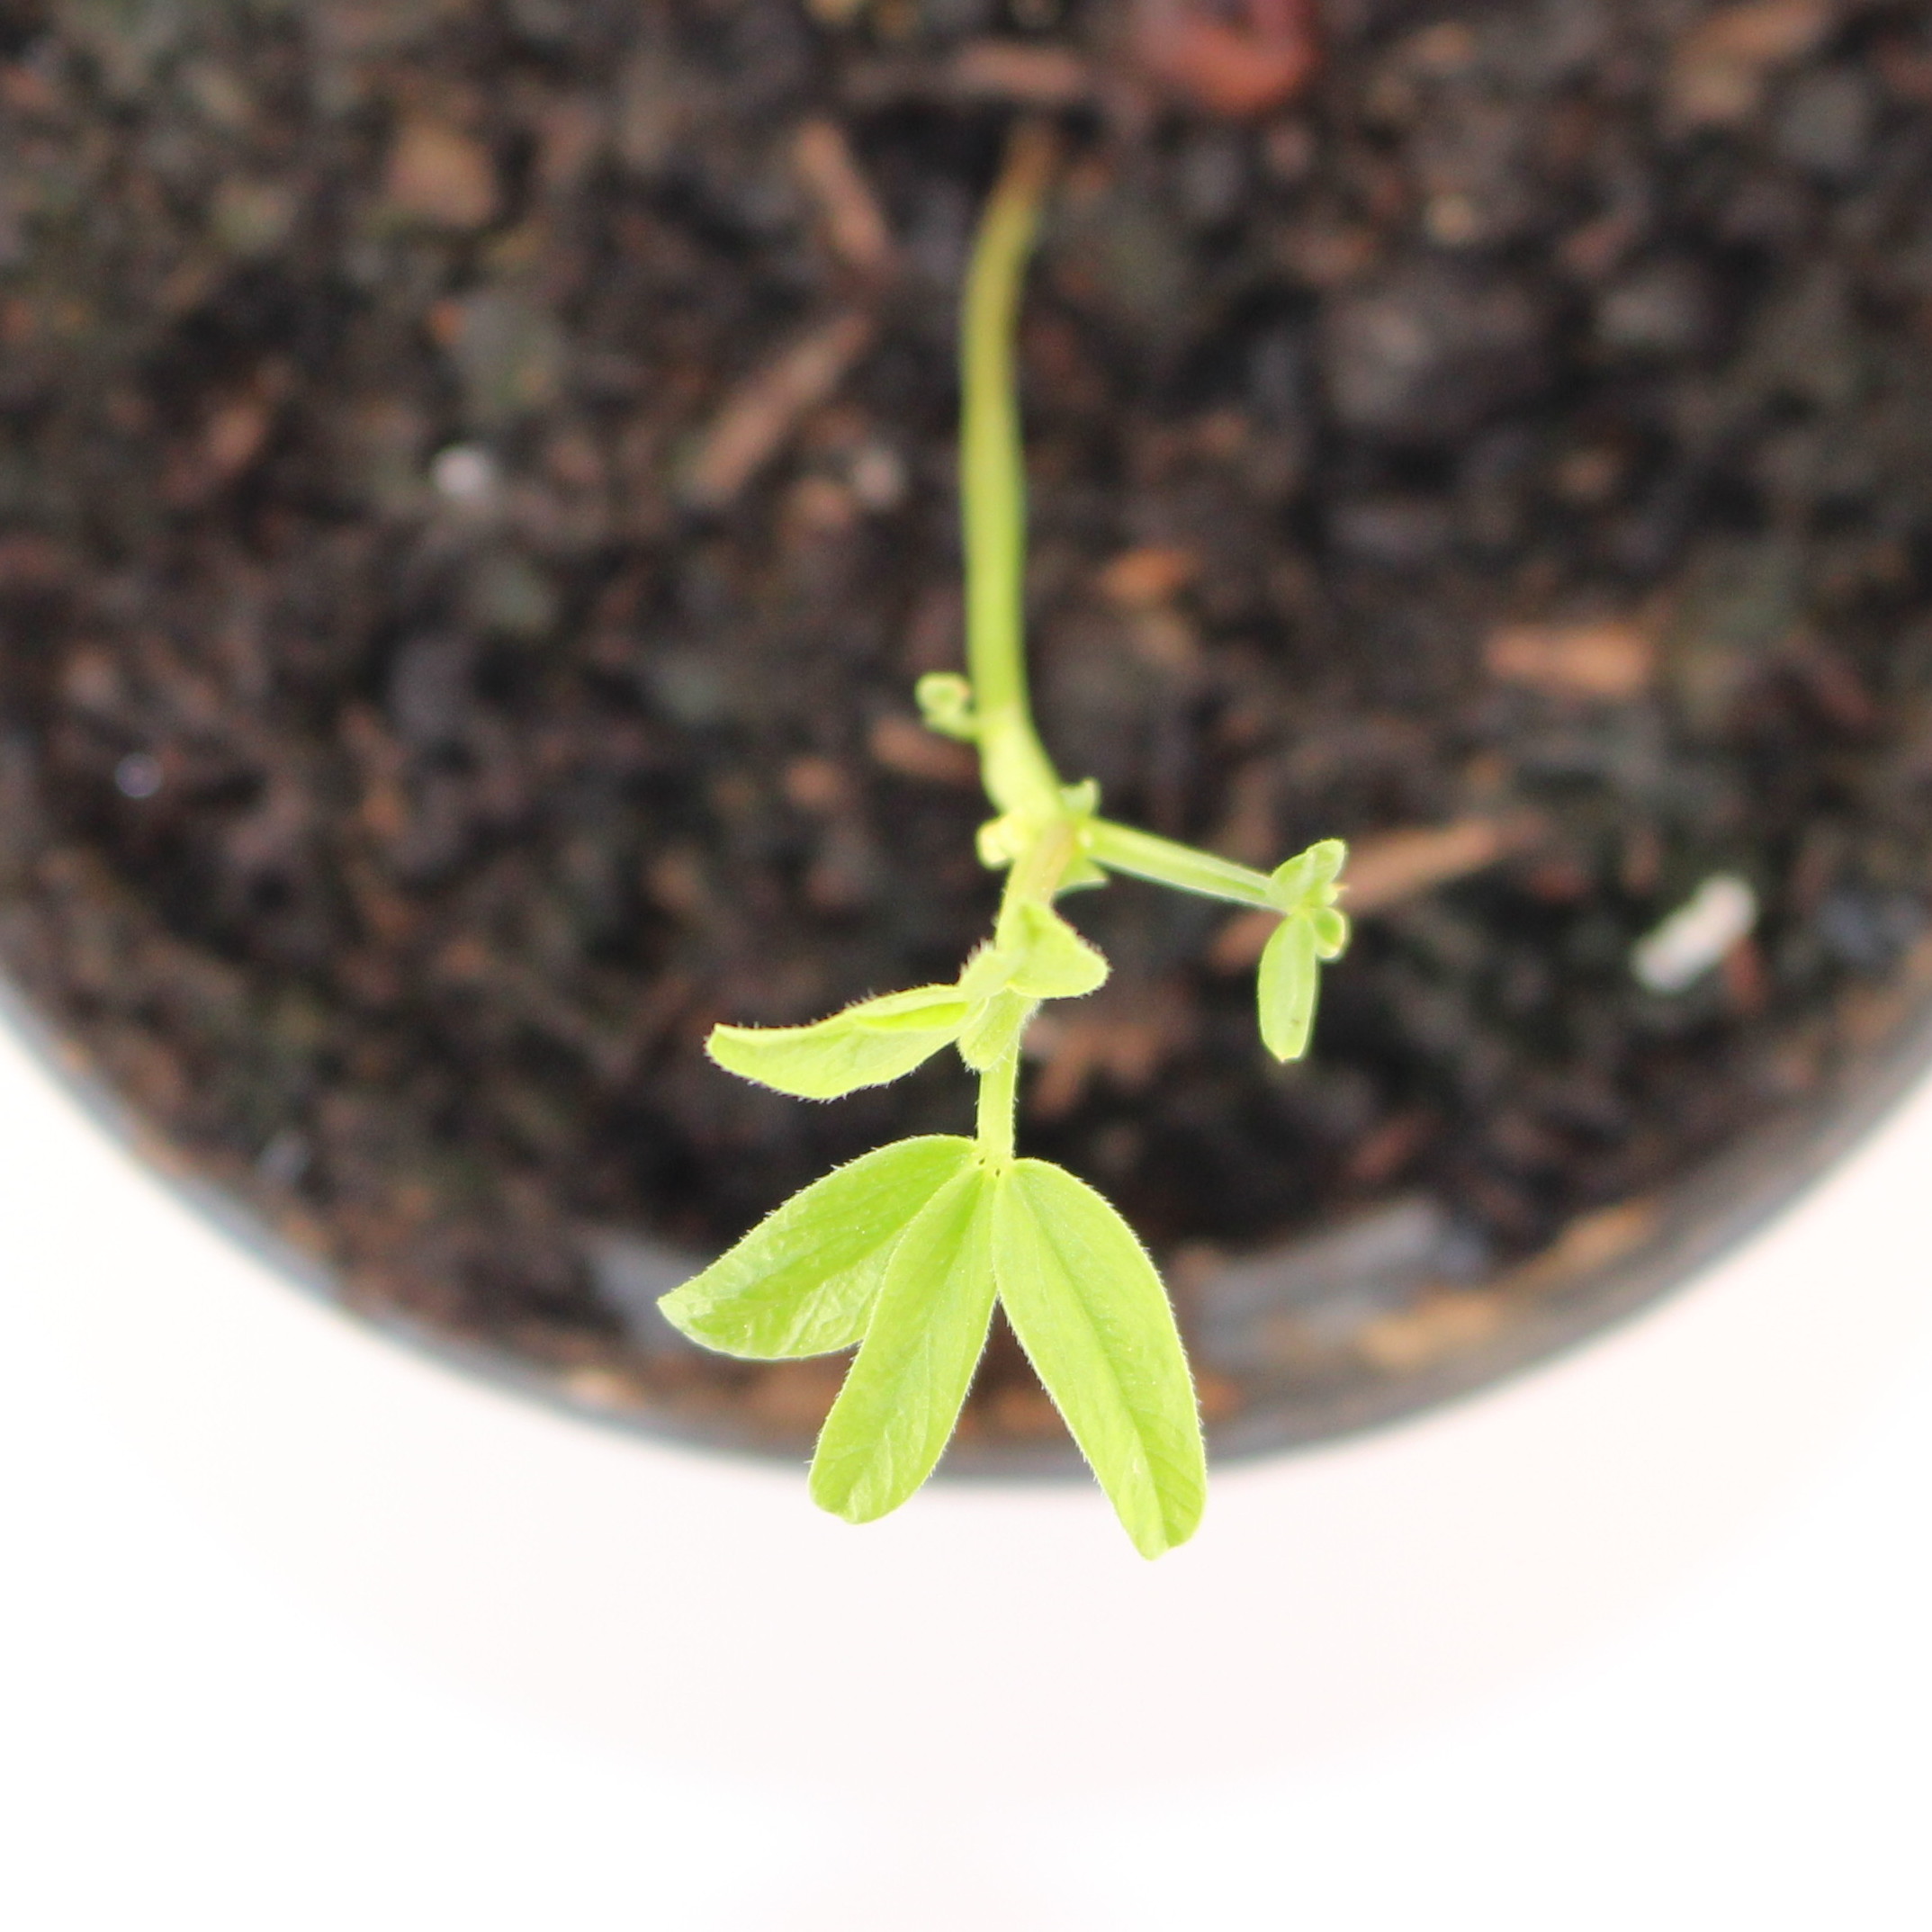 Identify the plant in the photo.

Vicia sativa
